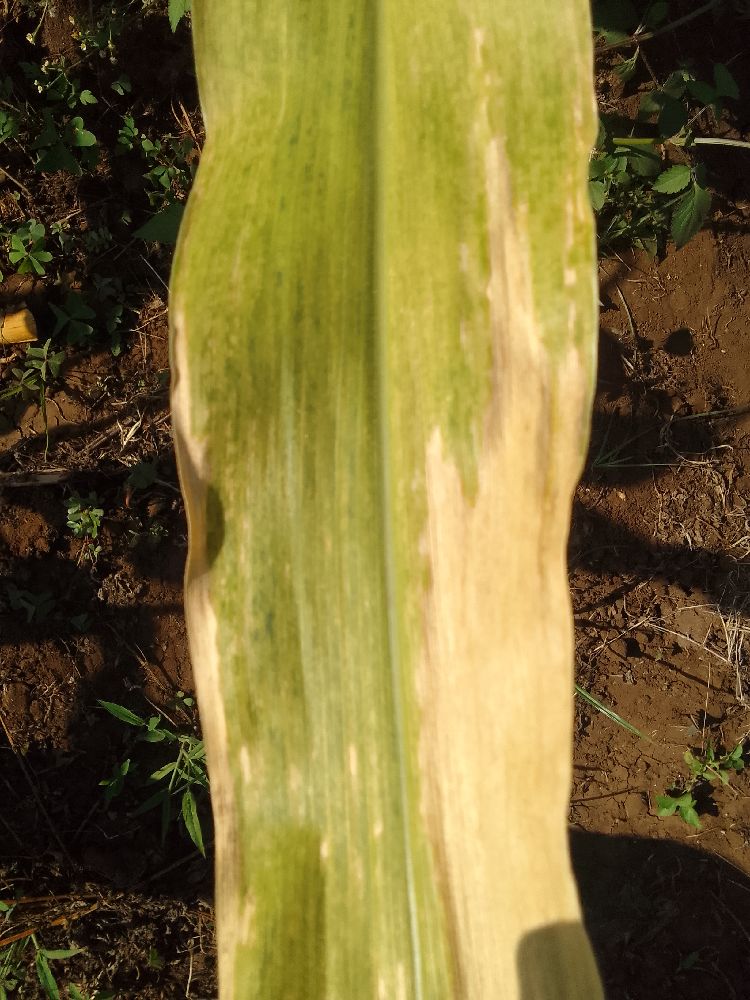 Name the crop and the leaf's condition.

maize, maize lethal necrosis
